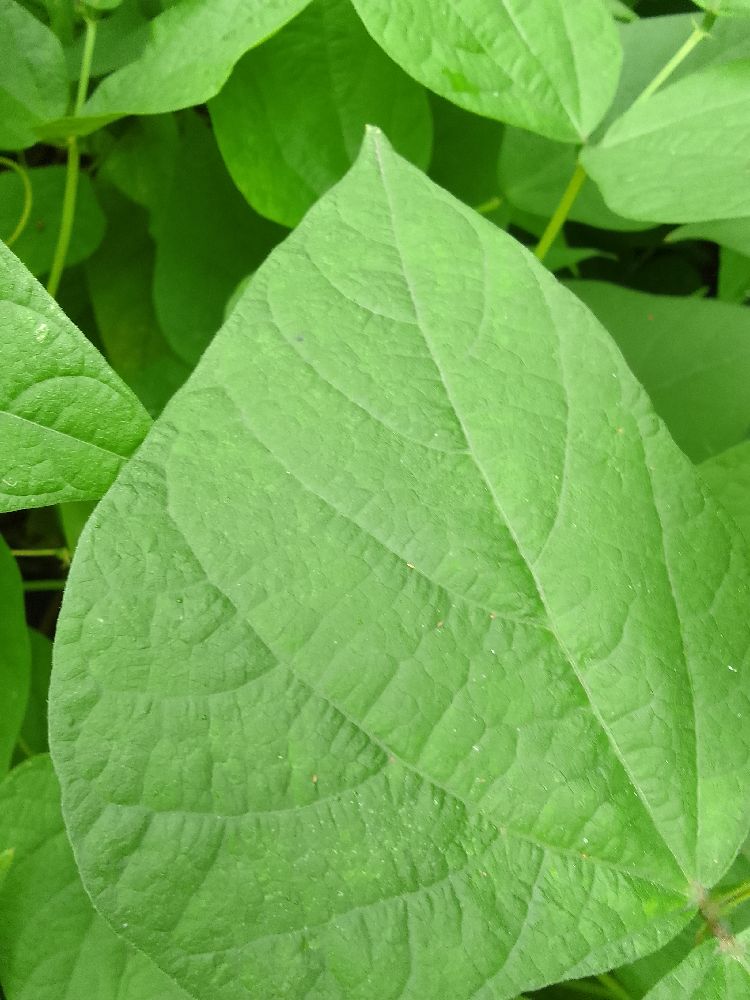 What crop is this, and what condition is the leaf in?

common bean, healthy
